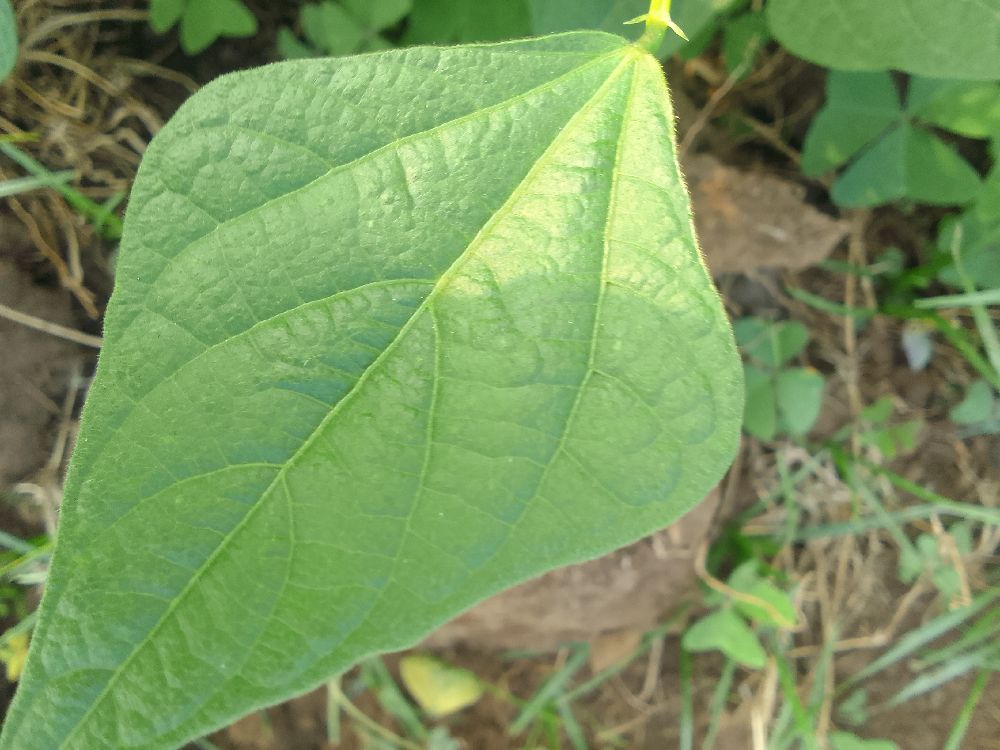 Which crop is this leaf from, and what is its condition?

common bean, healthy
